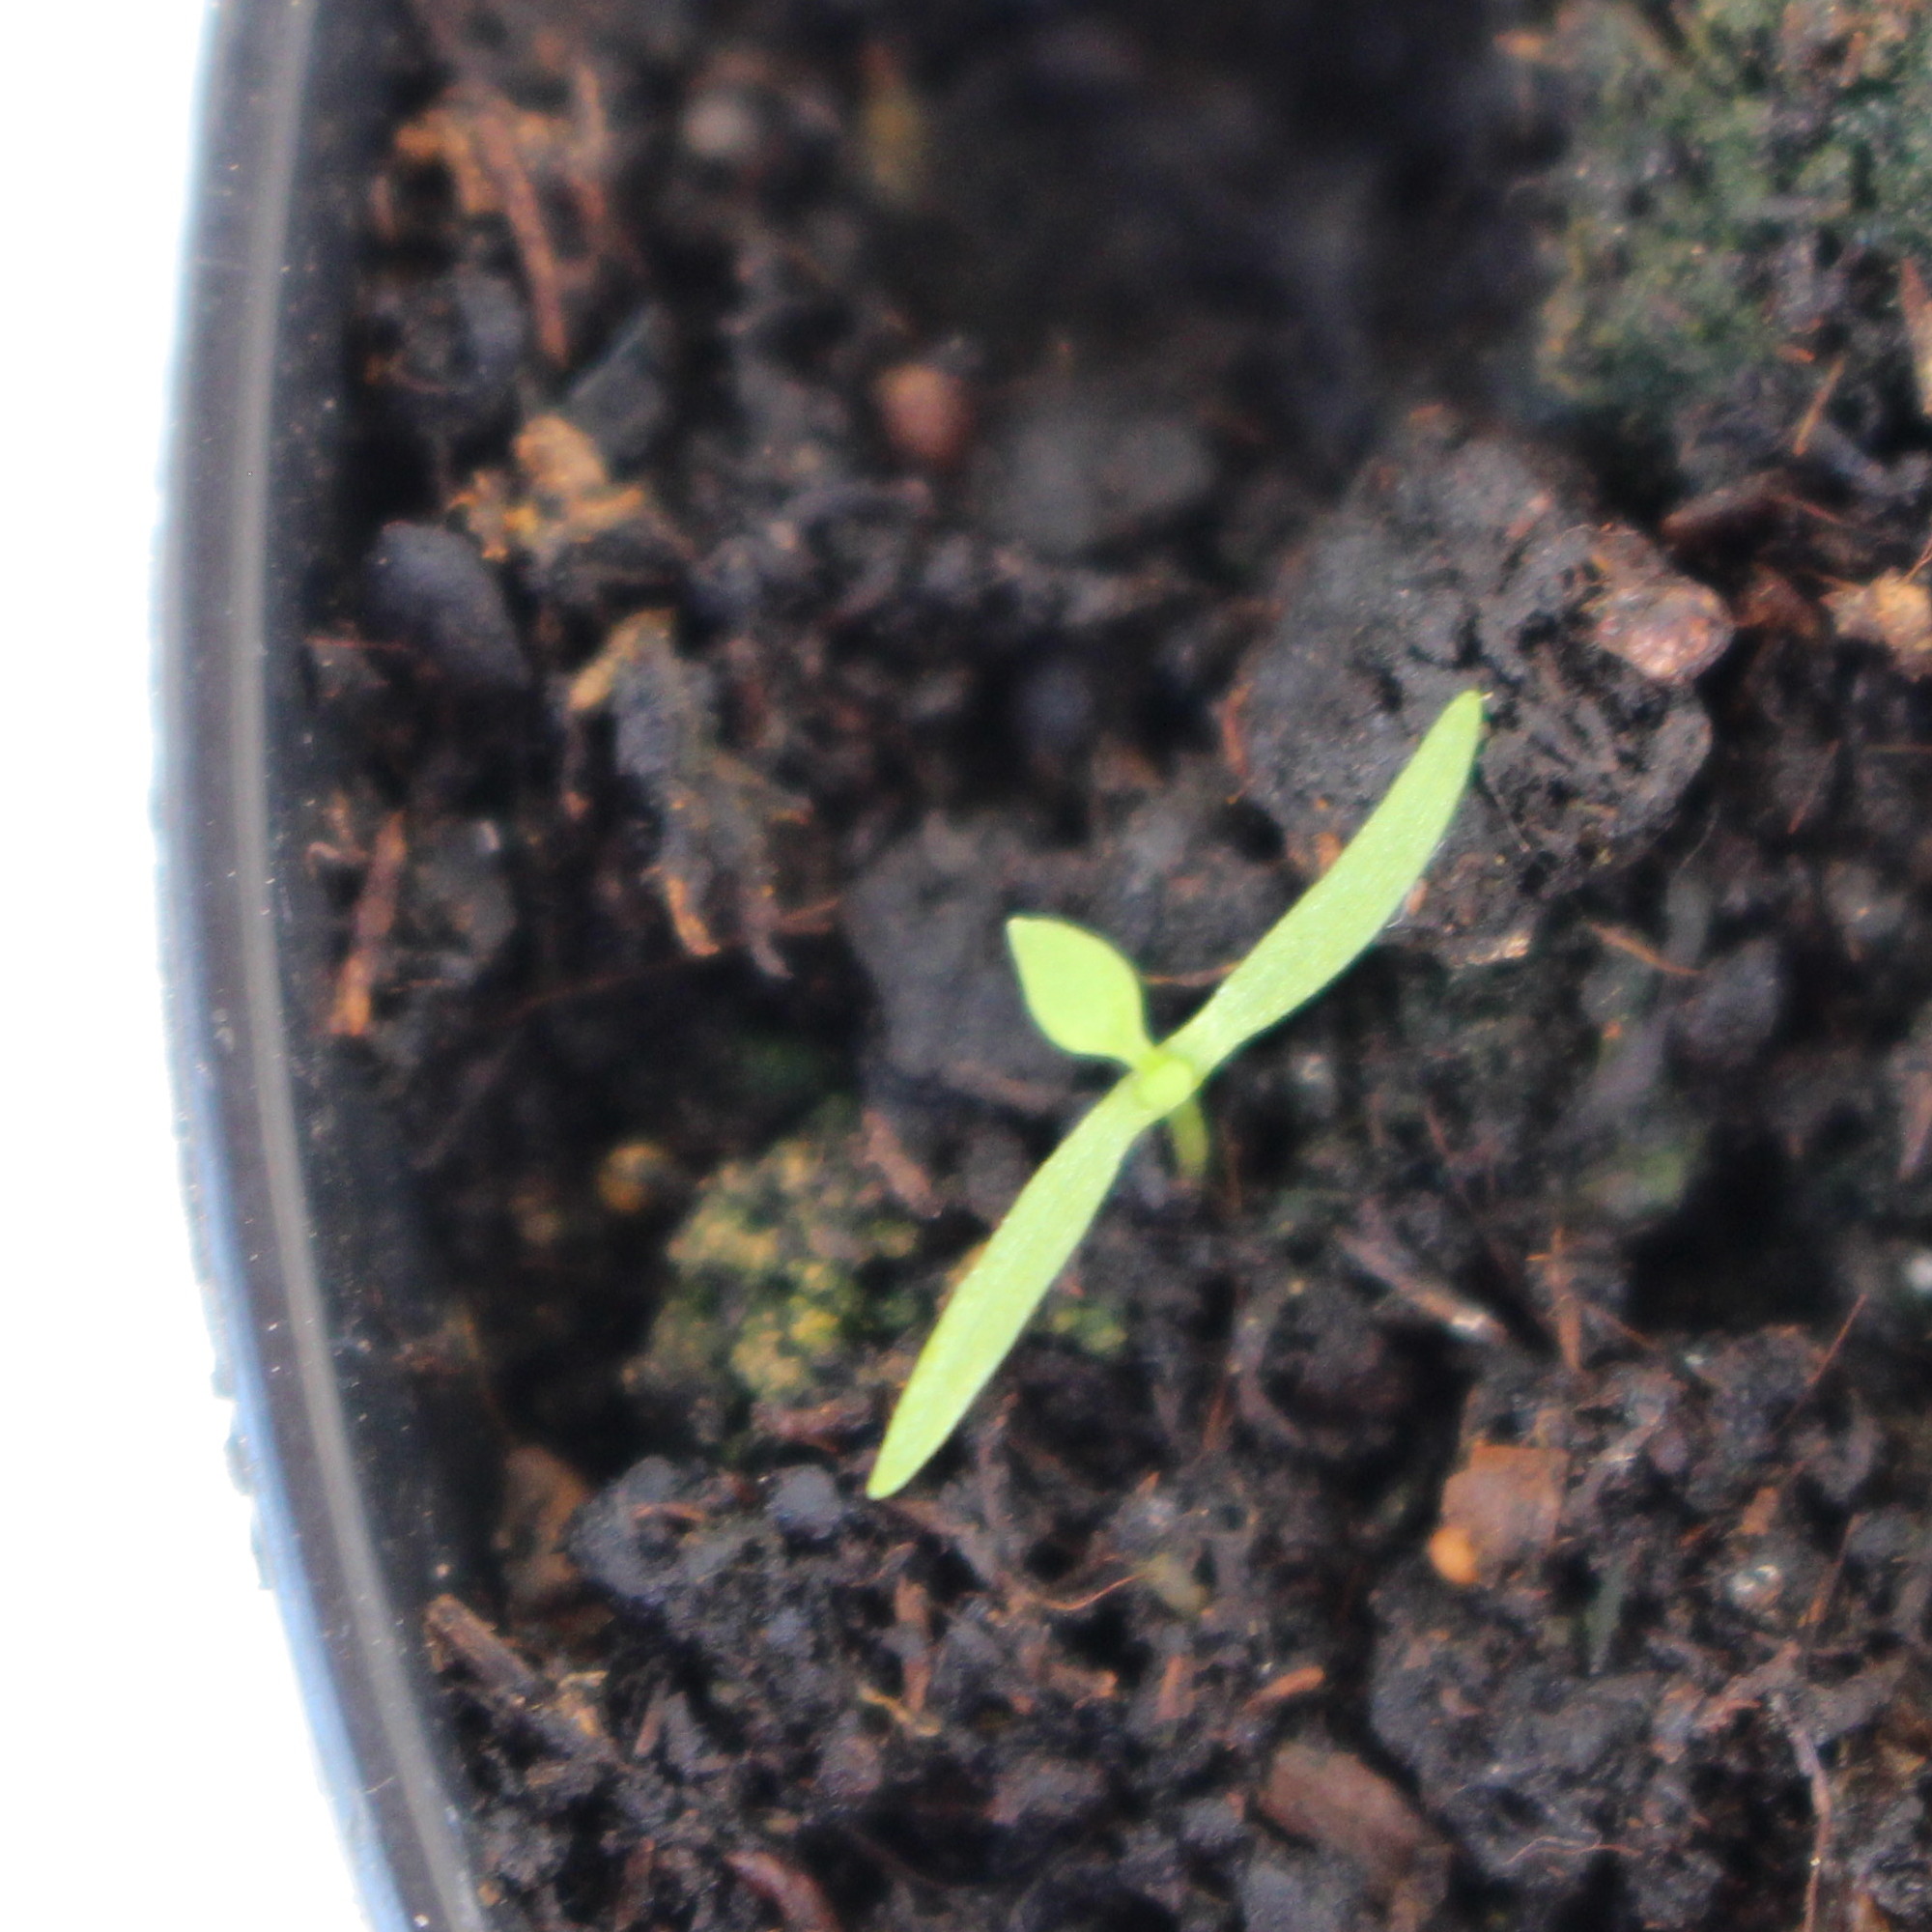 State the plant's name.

Papaver rhoeas
